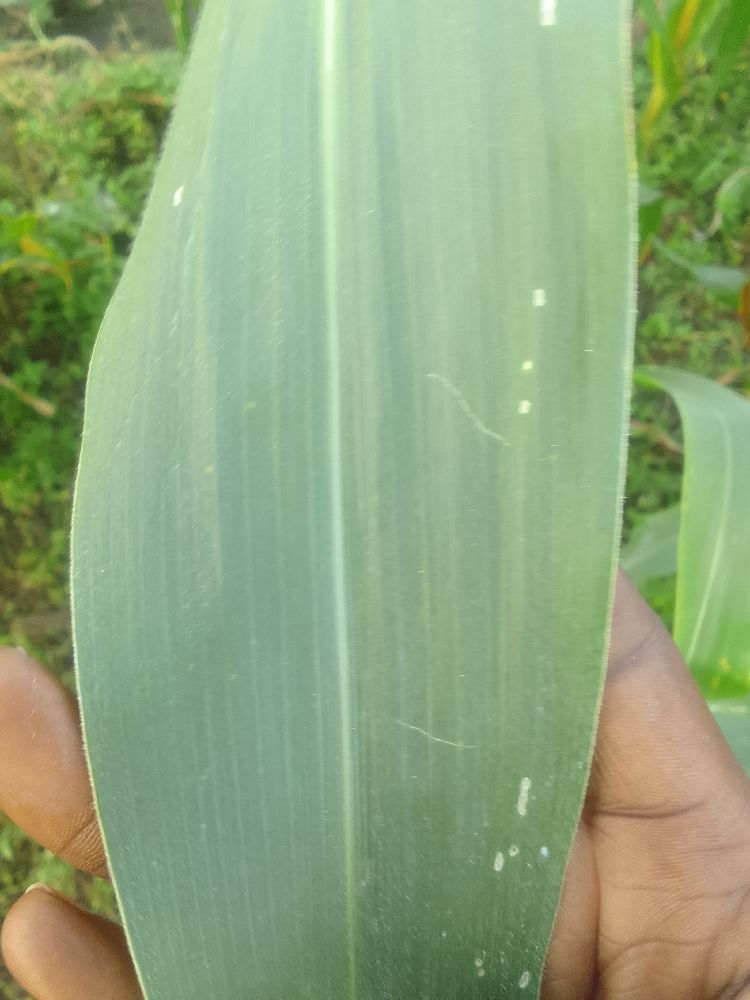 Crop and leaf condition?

maize, healthy
